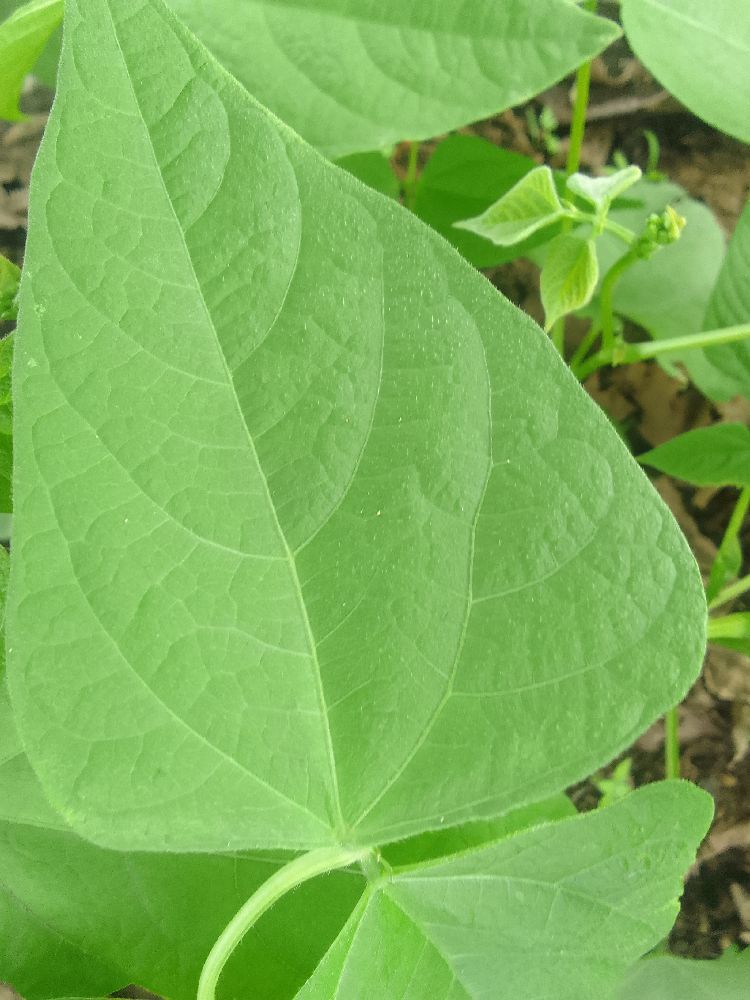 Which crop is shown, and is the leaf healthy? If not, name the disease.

common bean, healthy
